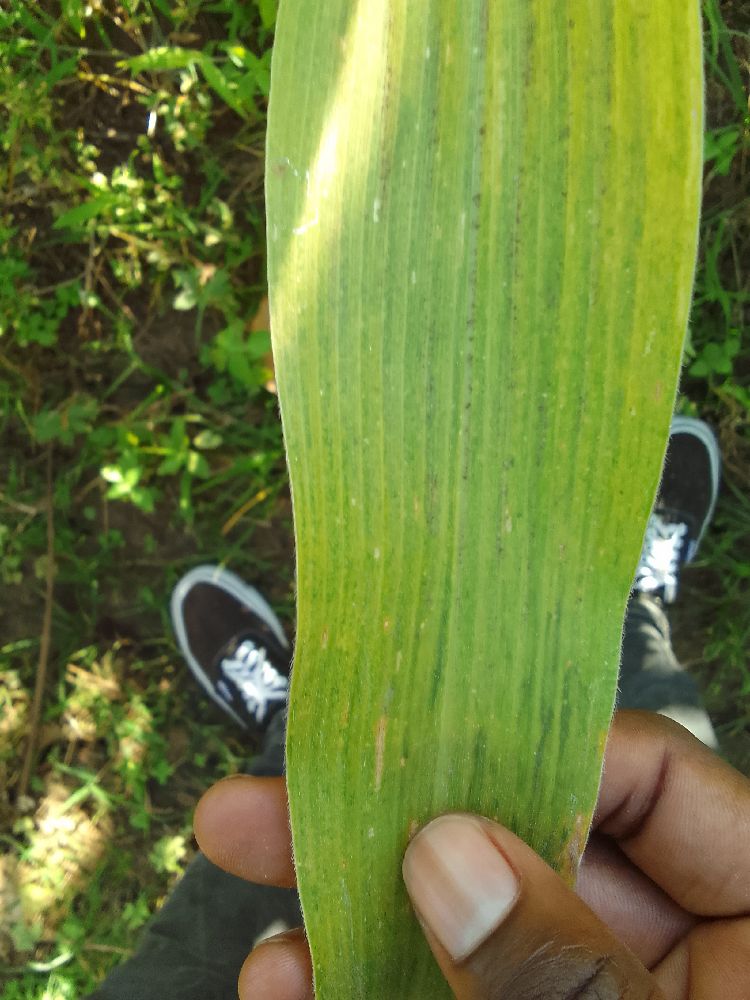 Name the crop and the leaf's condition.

maize, maize lethal necrosis
